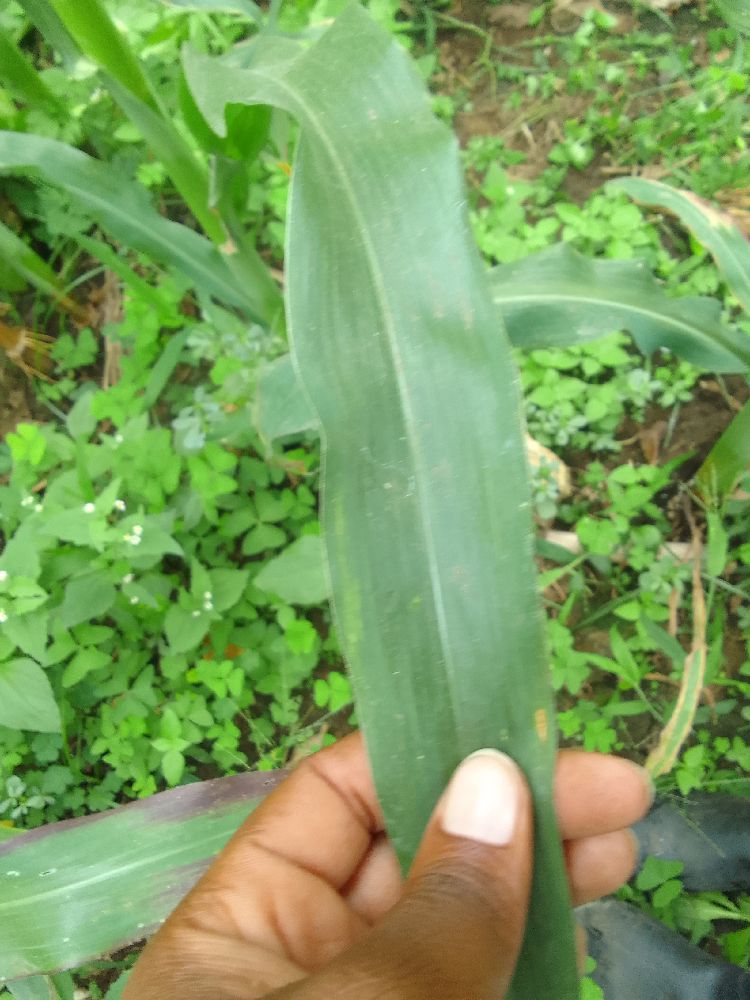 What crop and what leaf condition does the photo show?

maize, healthy
